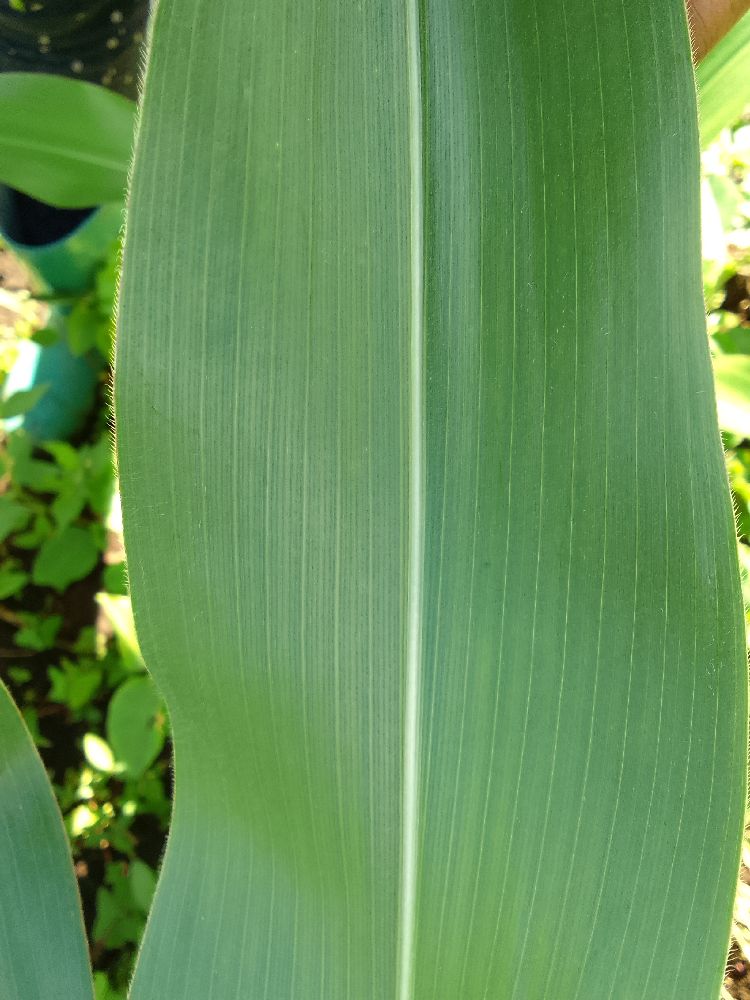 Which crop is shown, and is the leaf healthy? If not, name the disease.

maize, healthy
